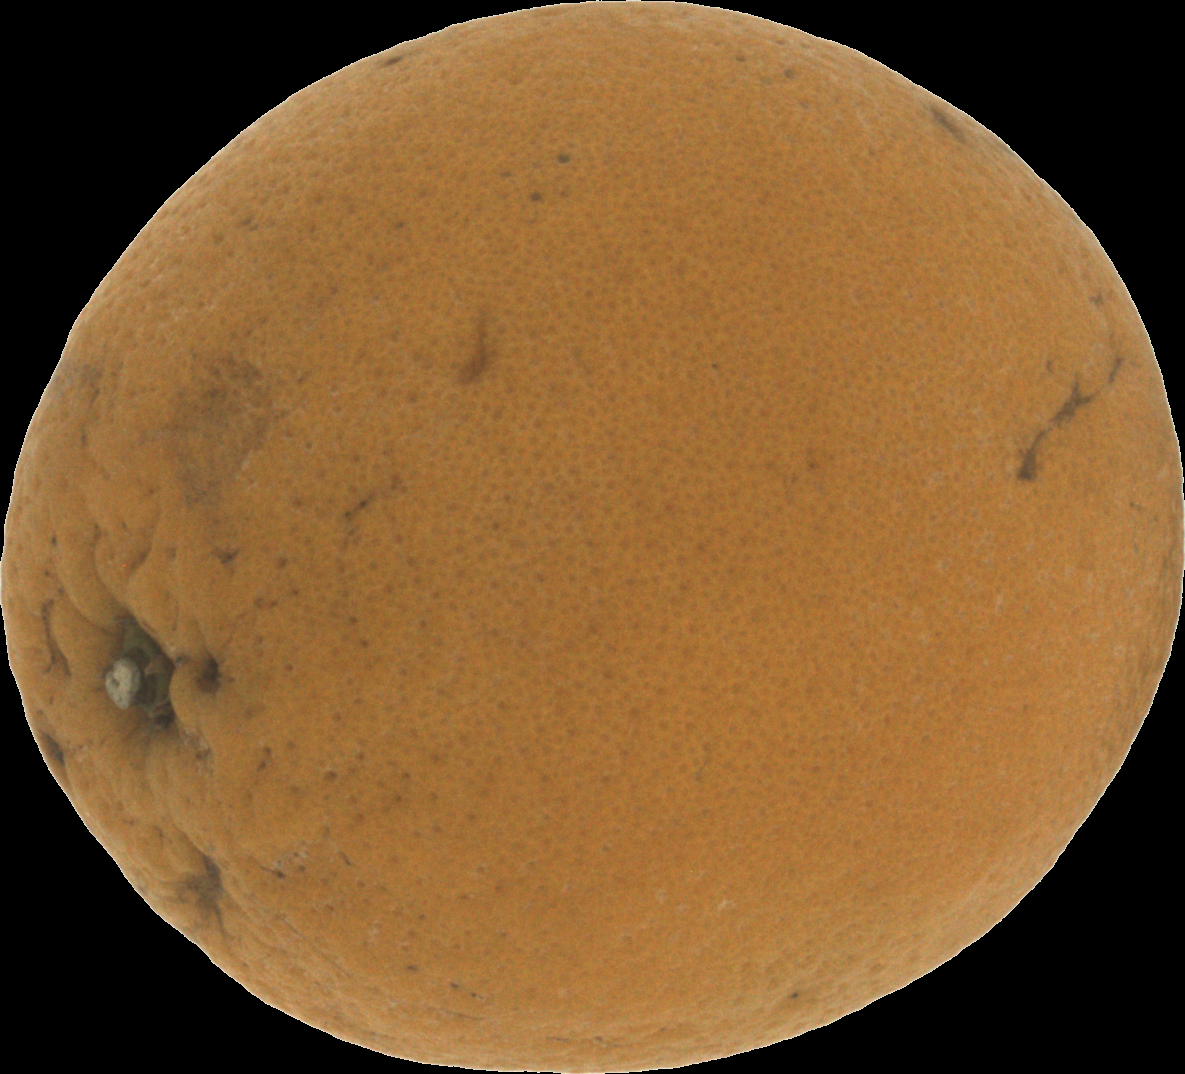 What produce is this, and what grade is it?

orange, bad
